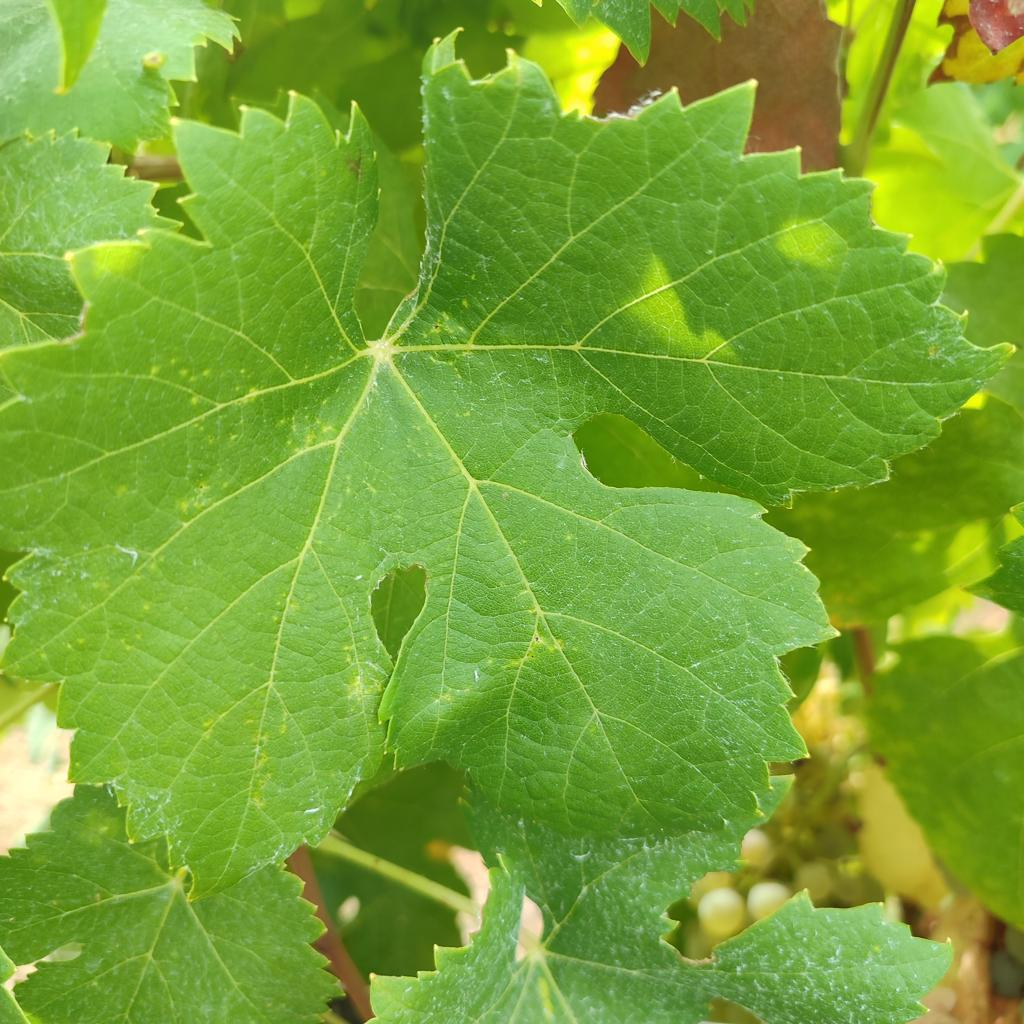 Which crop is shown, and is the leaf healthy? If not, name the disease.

grapevine, healthy
